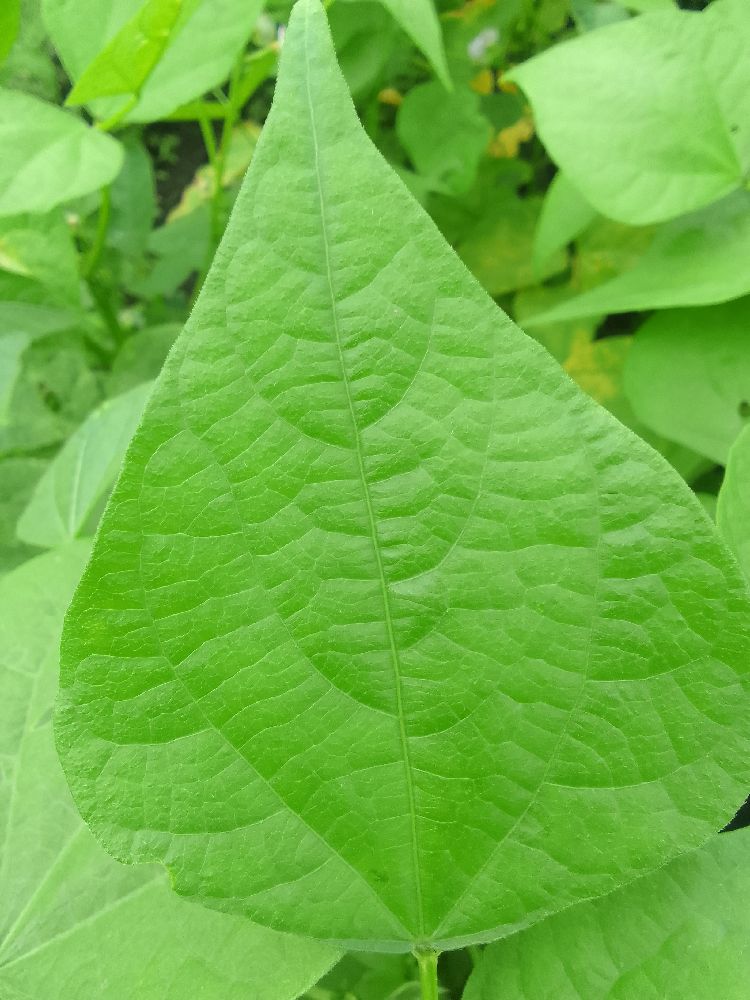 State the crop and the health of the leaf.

common bean, healthy
